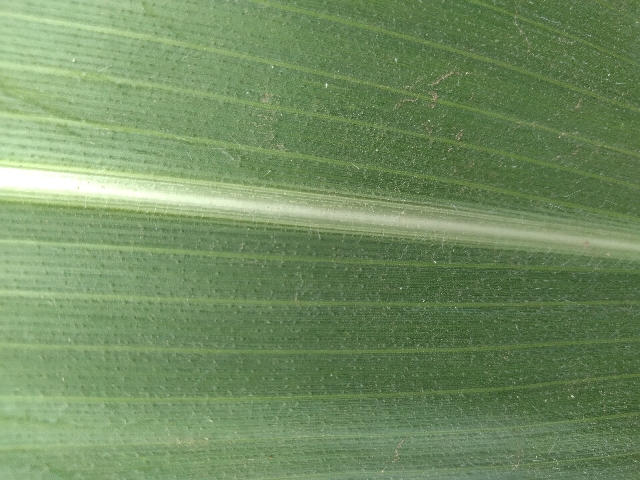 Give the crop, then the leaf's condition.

maize, healthy
